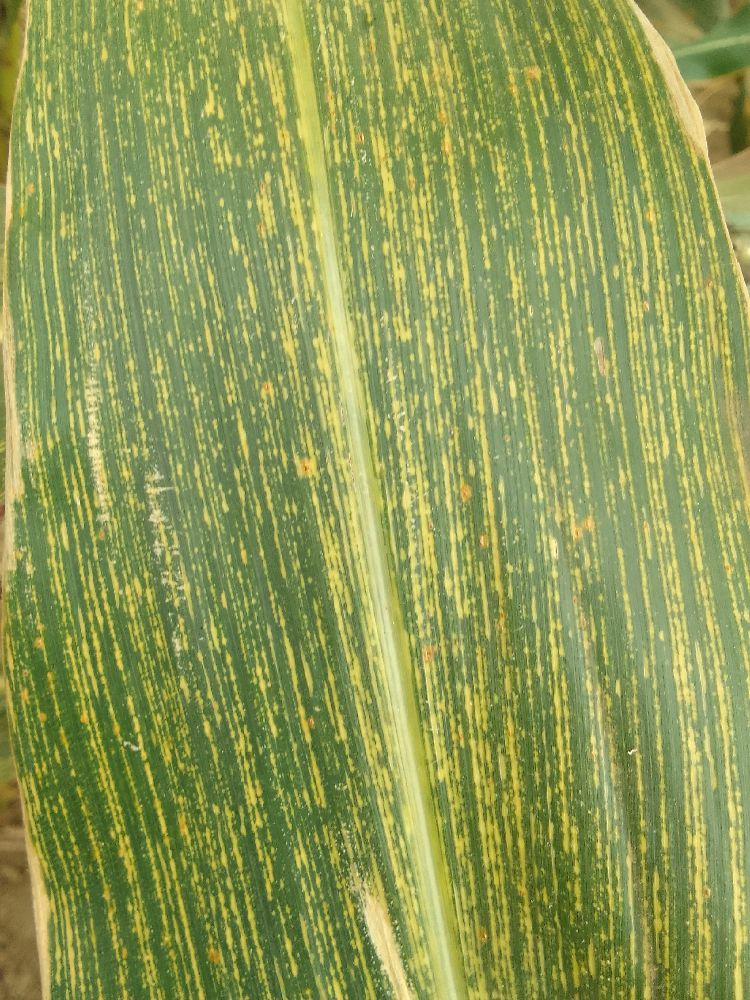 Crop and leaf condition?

maize, maize streak virus
